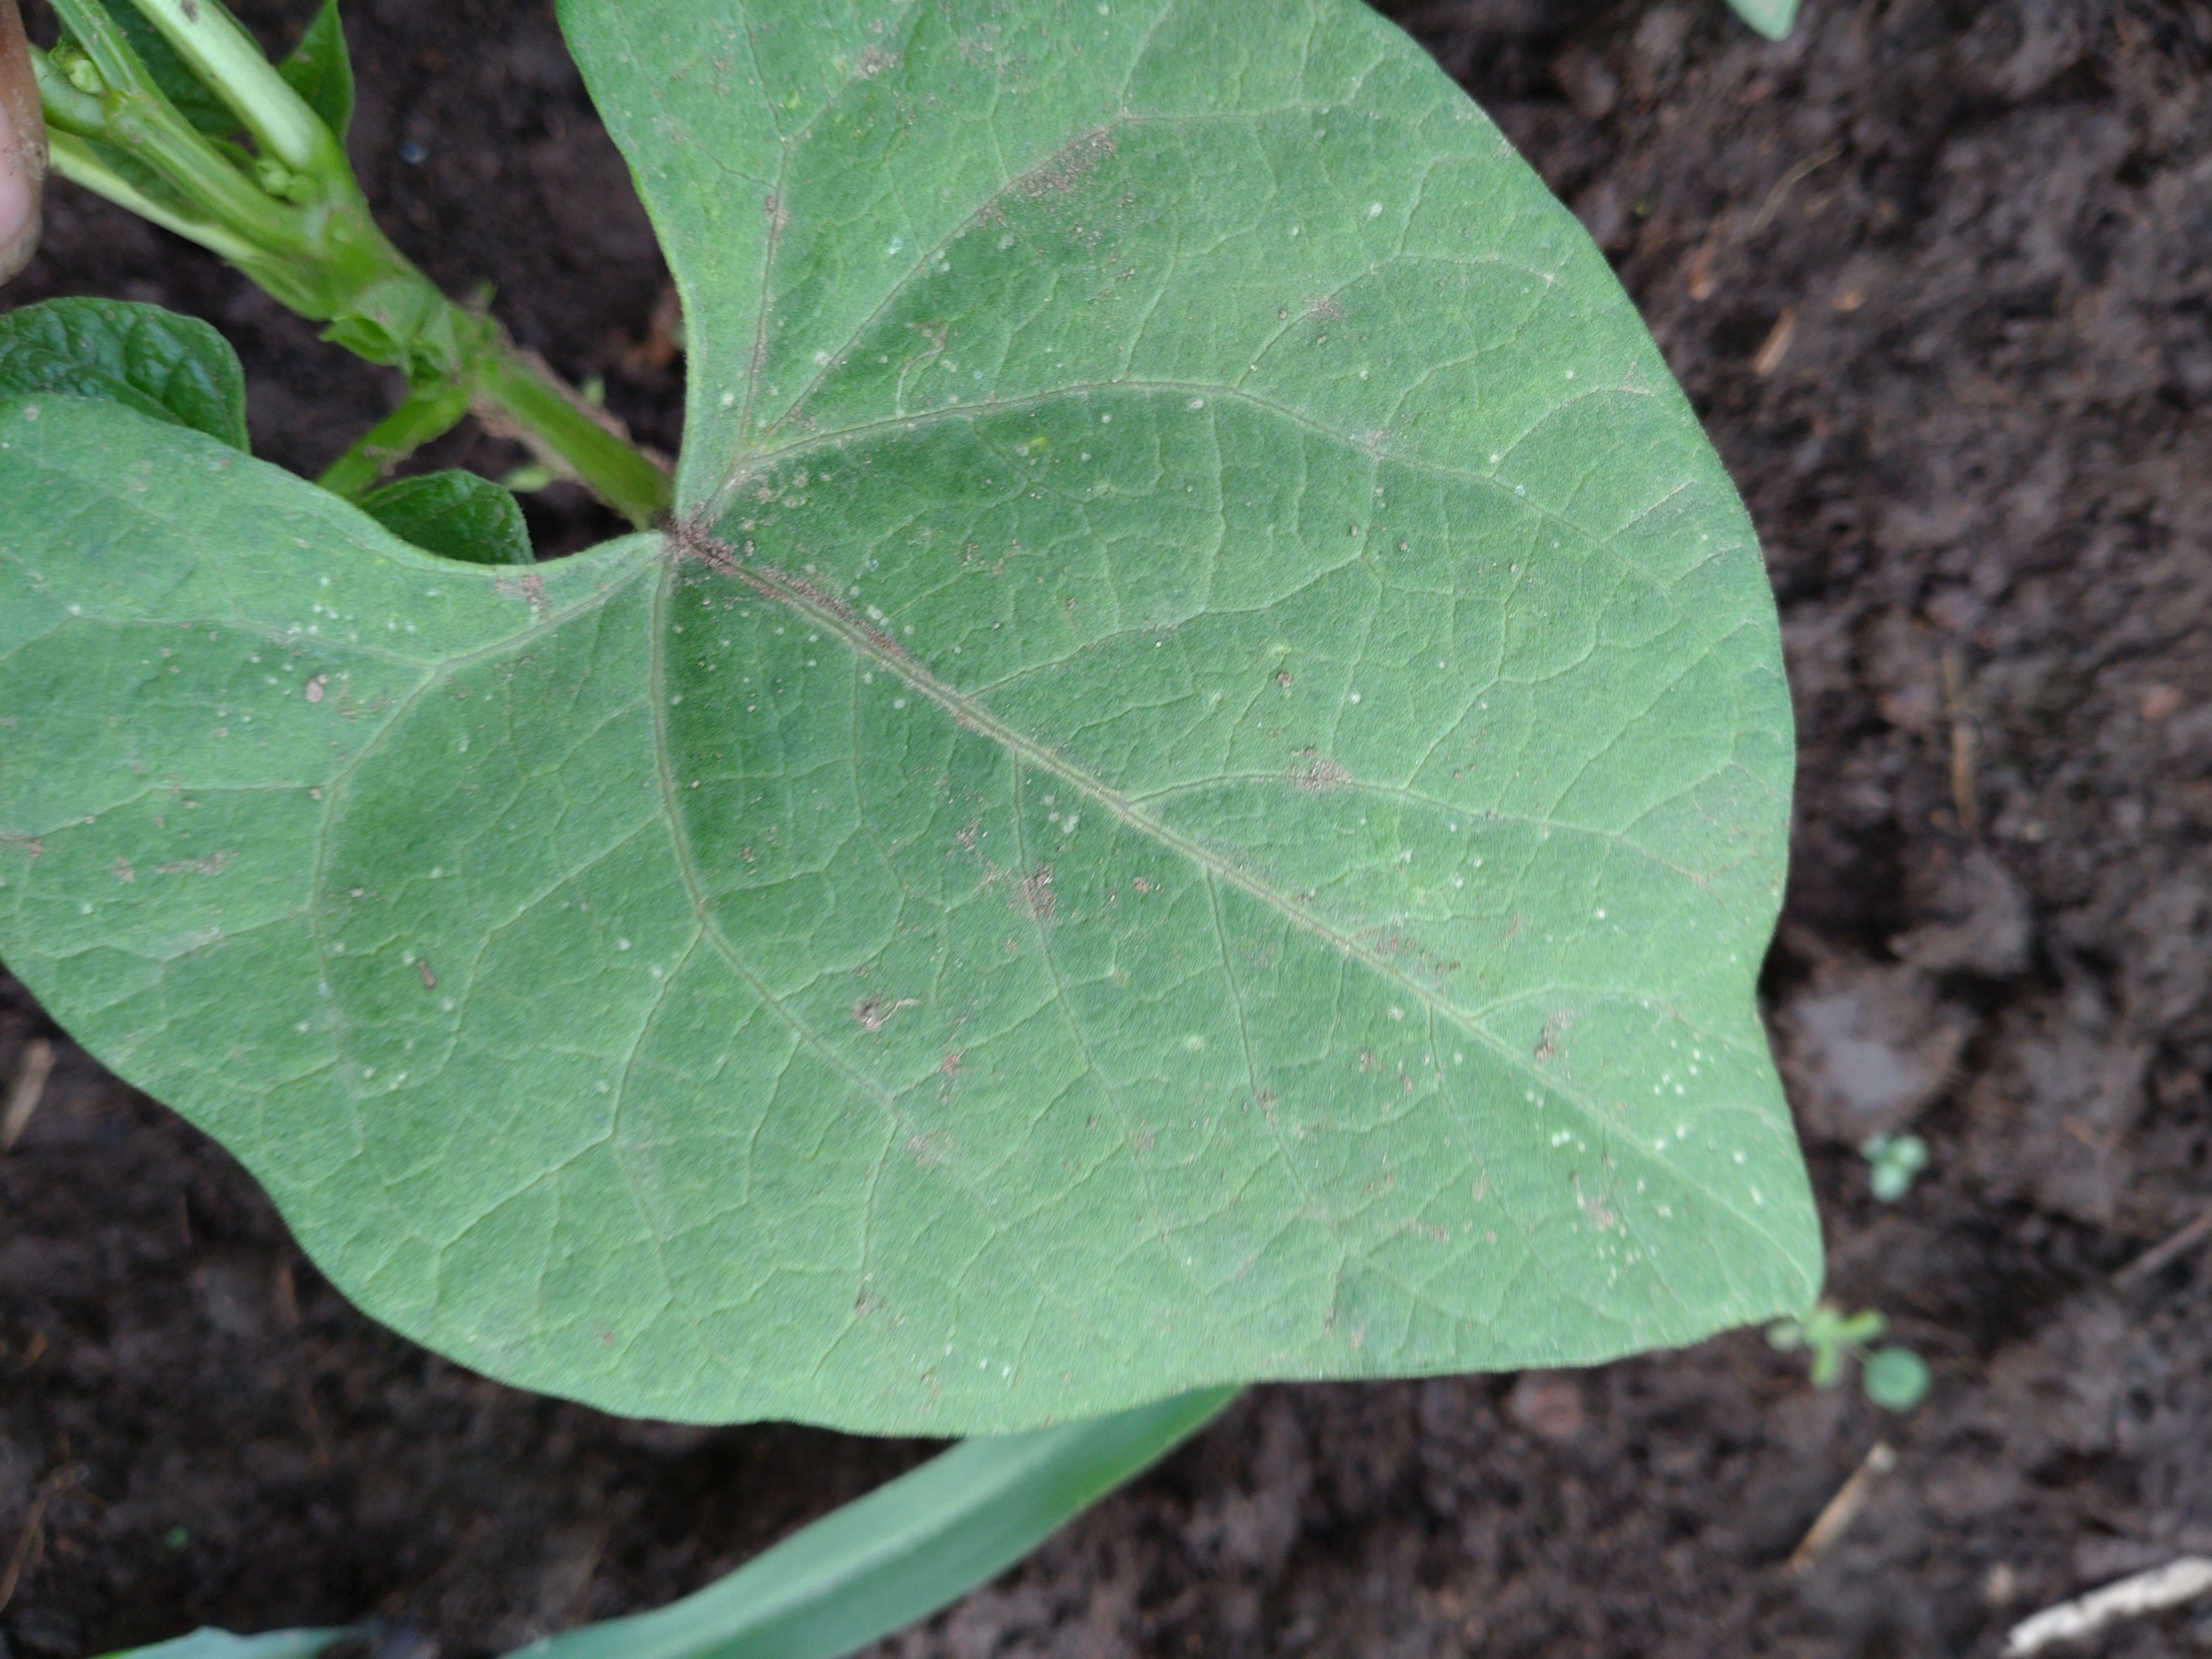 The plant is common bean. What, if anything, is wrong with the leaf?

healthy
